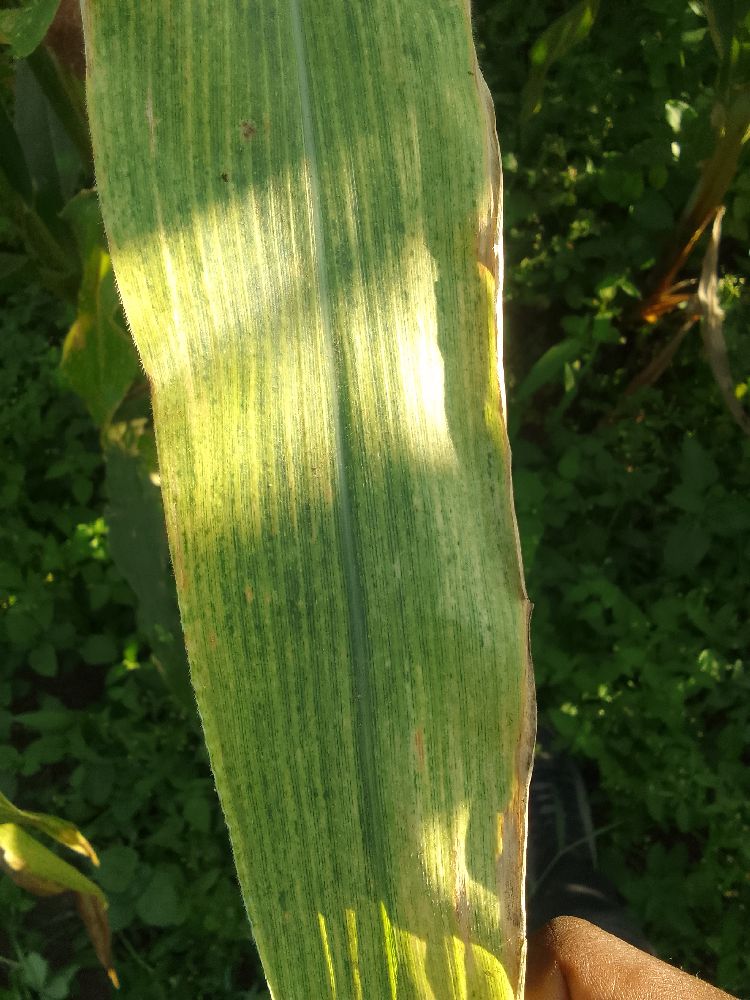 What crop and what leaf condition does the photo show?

maize, maize lethal necrosis
